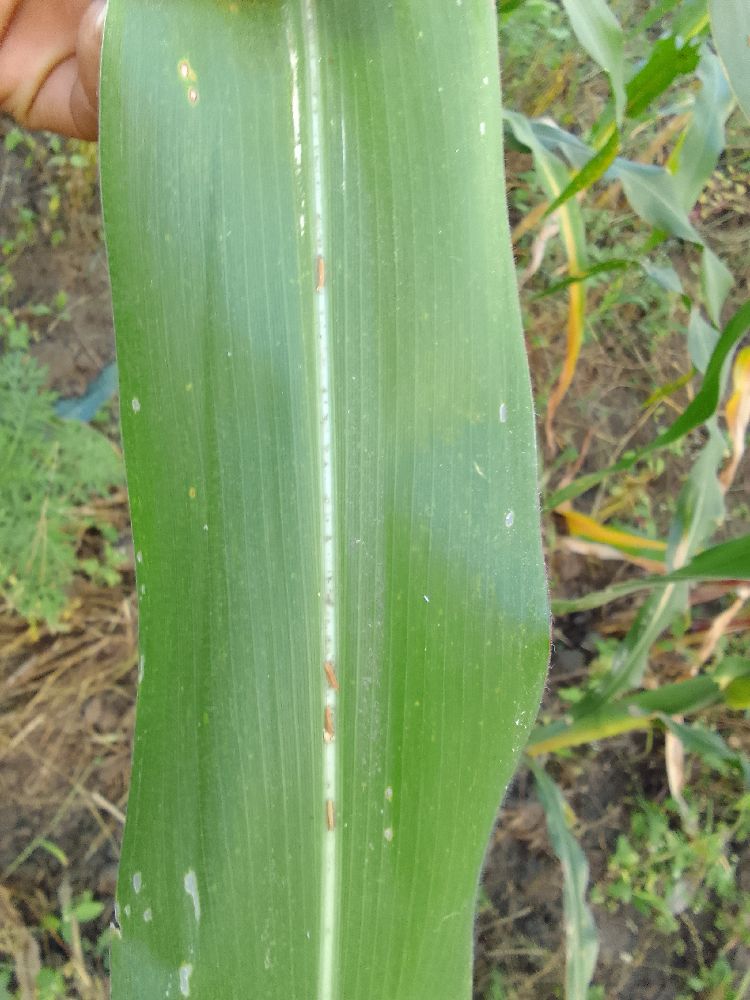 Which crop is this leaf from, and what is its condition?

maize, healthy
